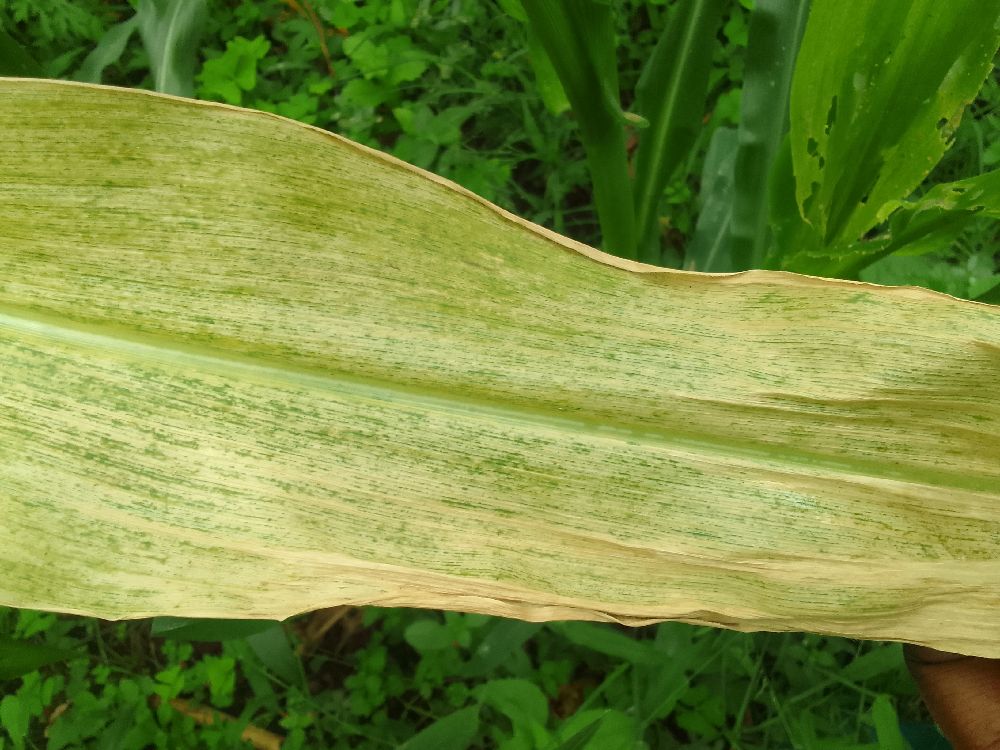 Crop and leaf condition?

maize, maize lethal necrosis
